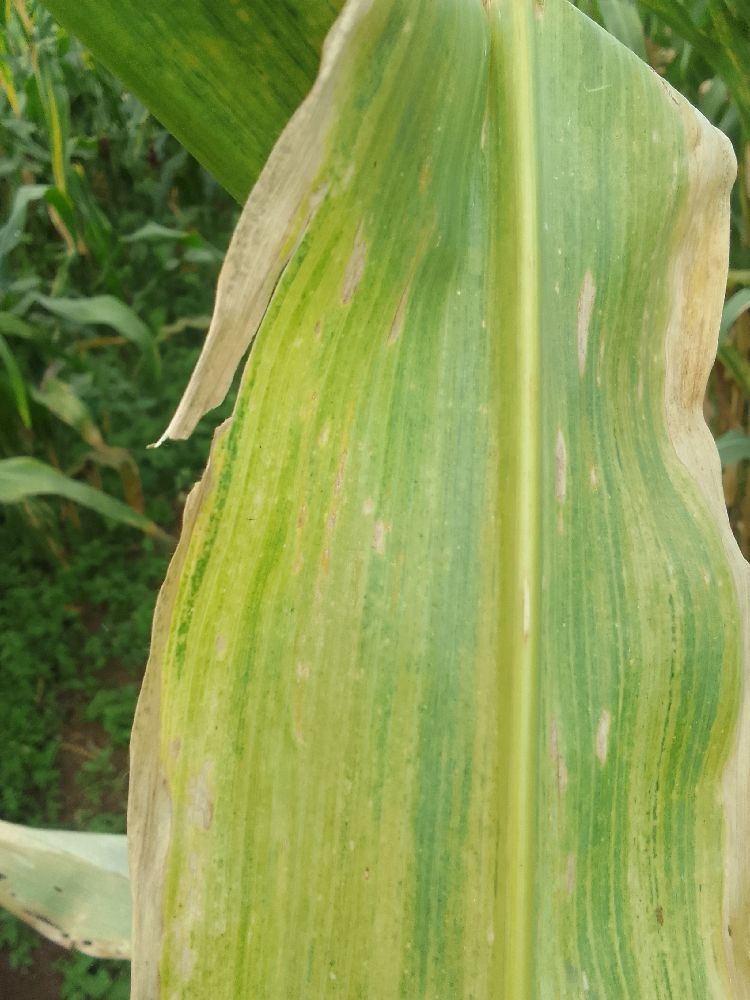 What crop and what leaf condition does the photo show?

maize, maize lethal necrosis
